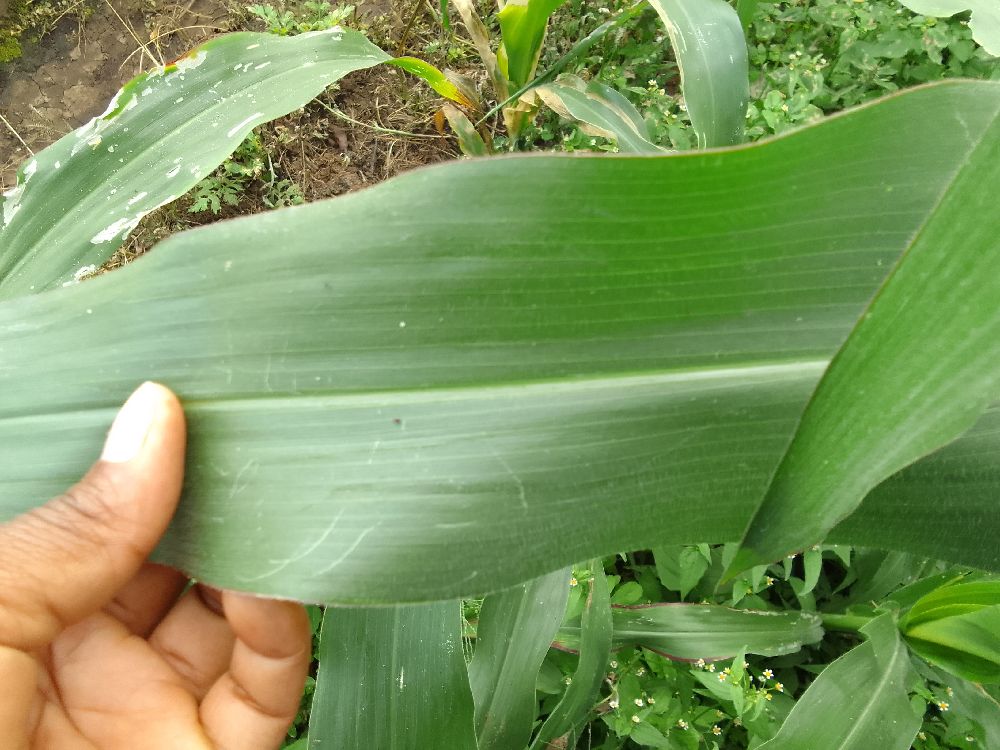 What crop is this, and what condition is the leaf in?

maize, healthy
